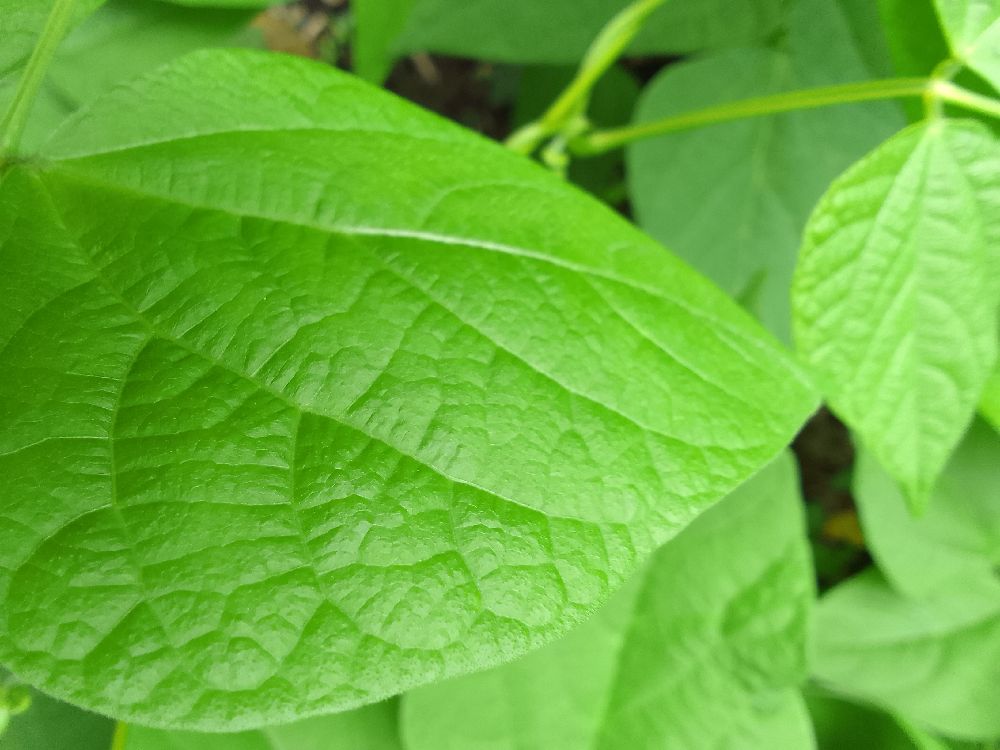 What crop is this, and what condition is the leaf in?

common bean, healthy
